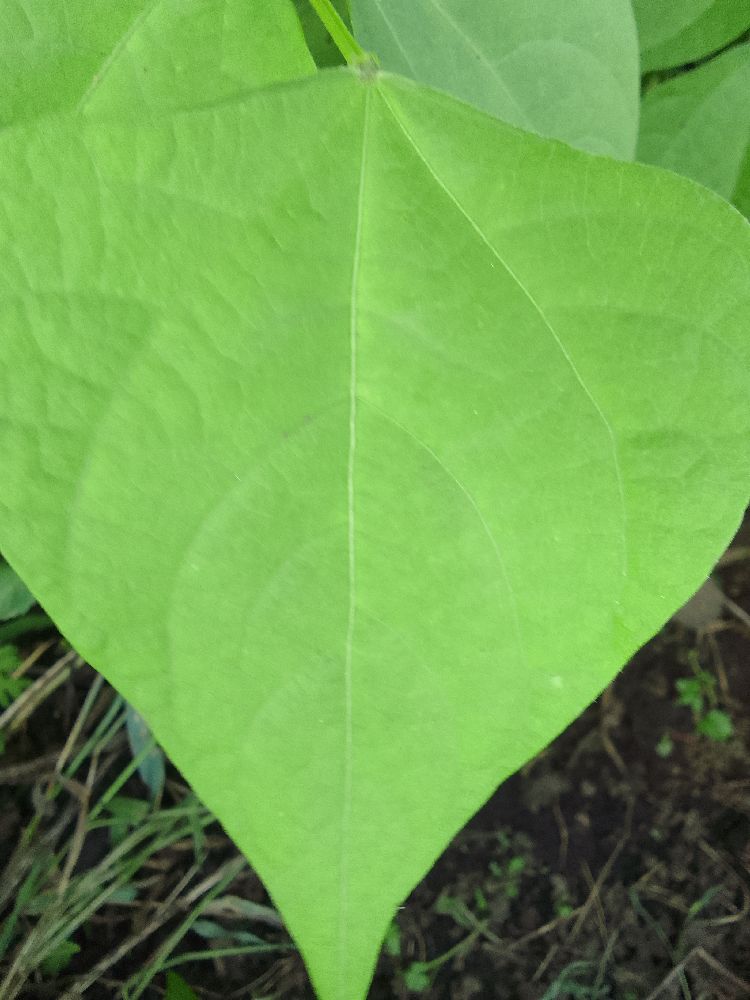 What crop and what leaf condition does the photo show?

common bean, healthy
